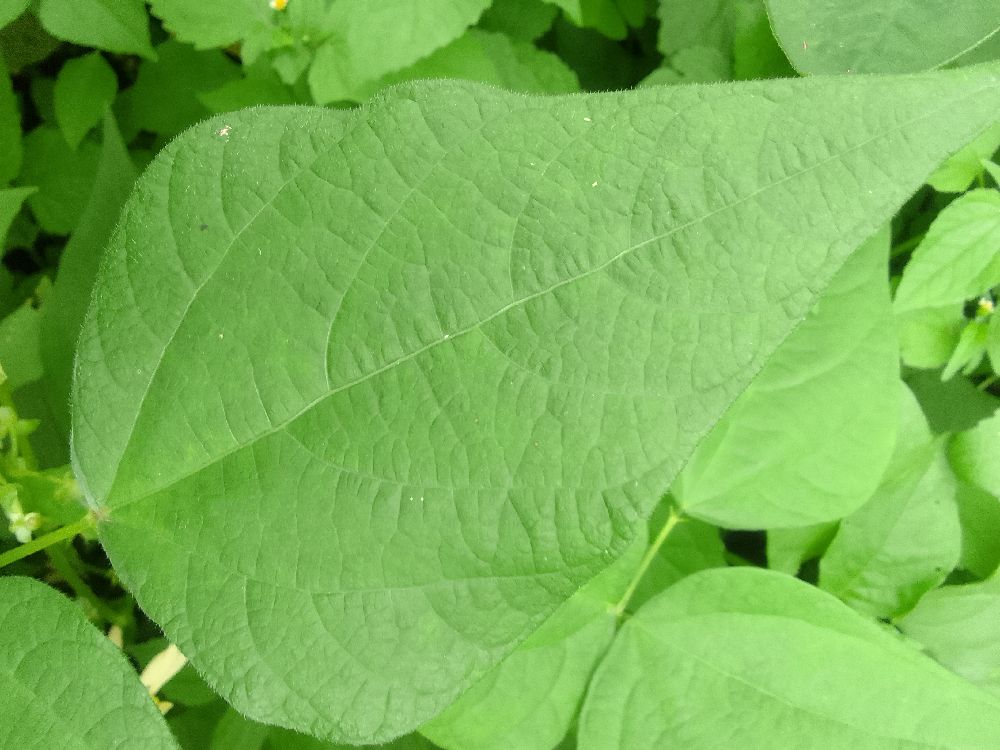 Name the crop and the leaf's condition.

common bean, healthy
